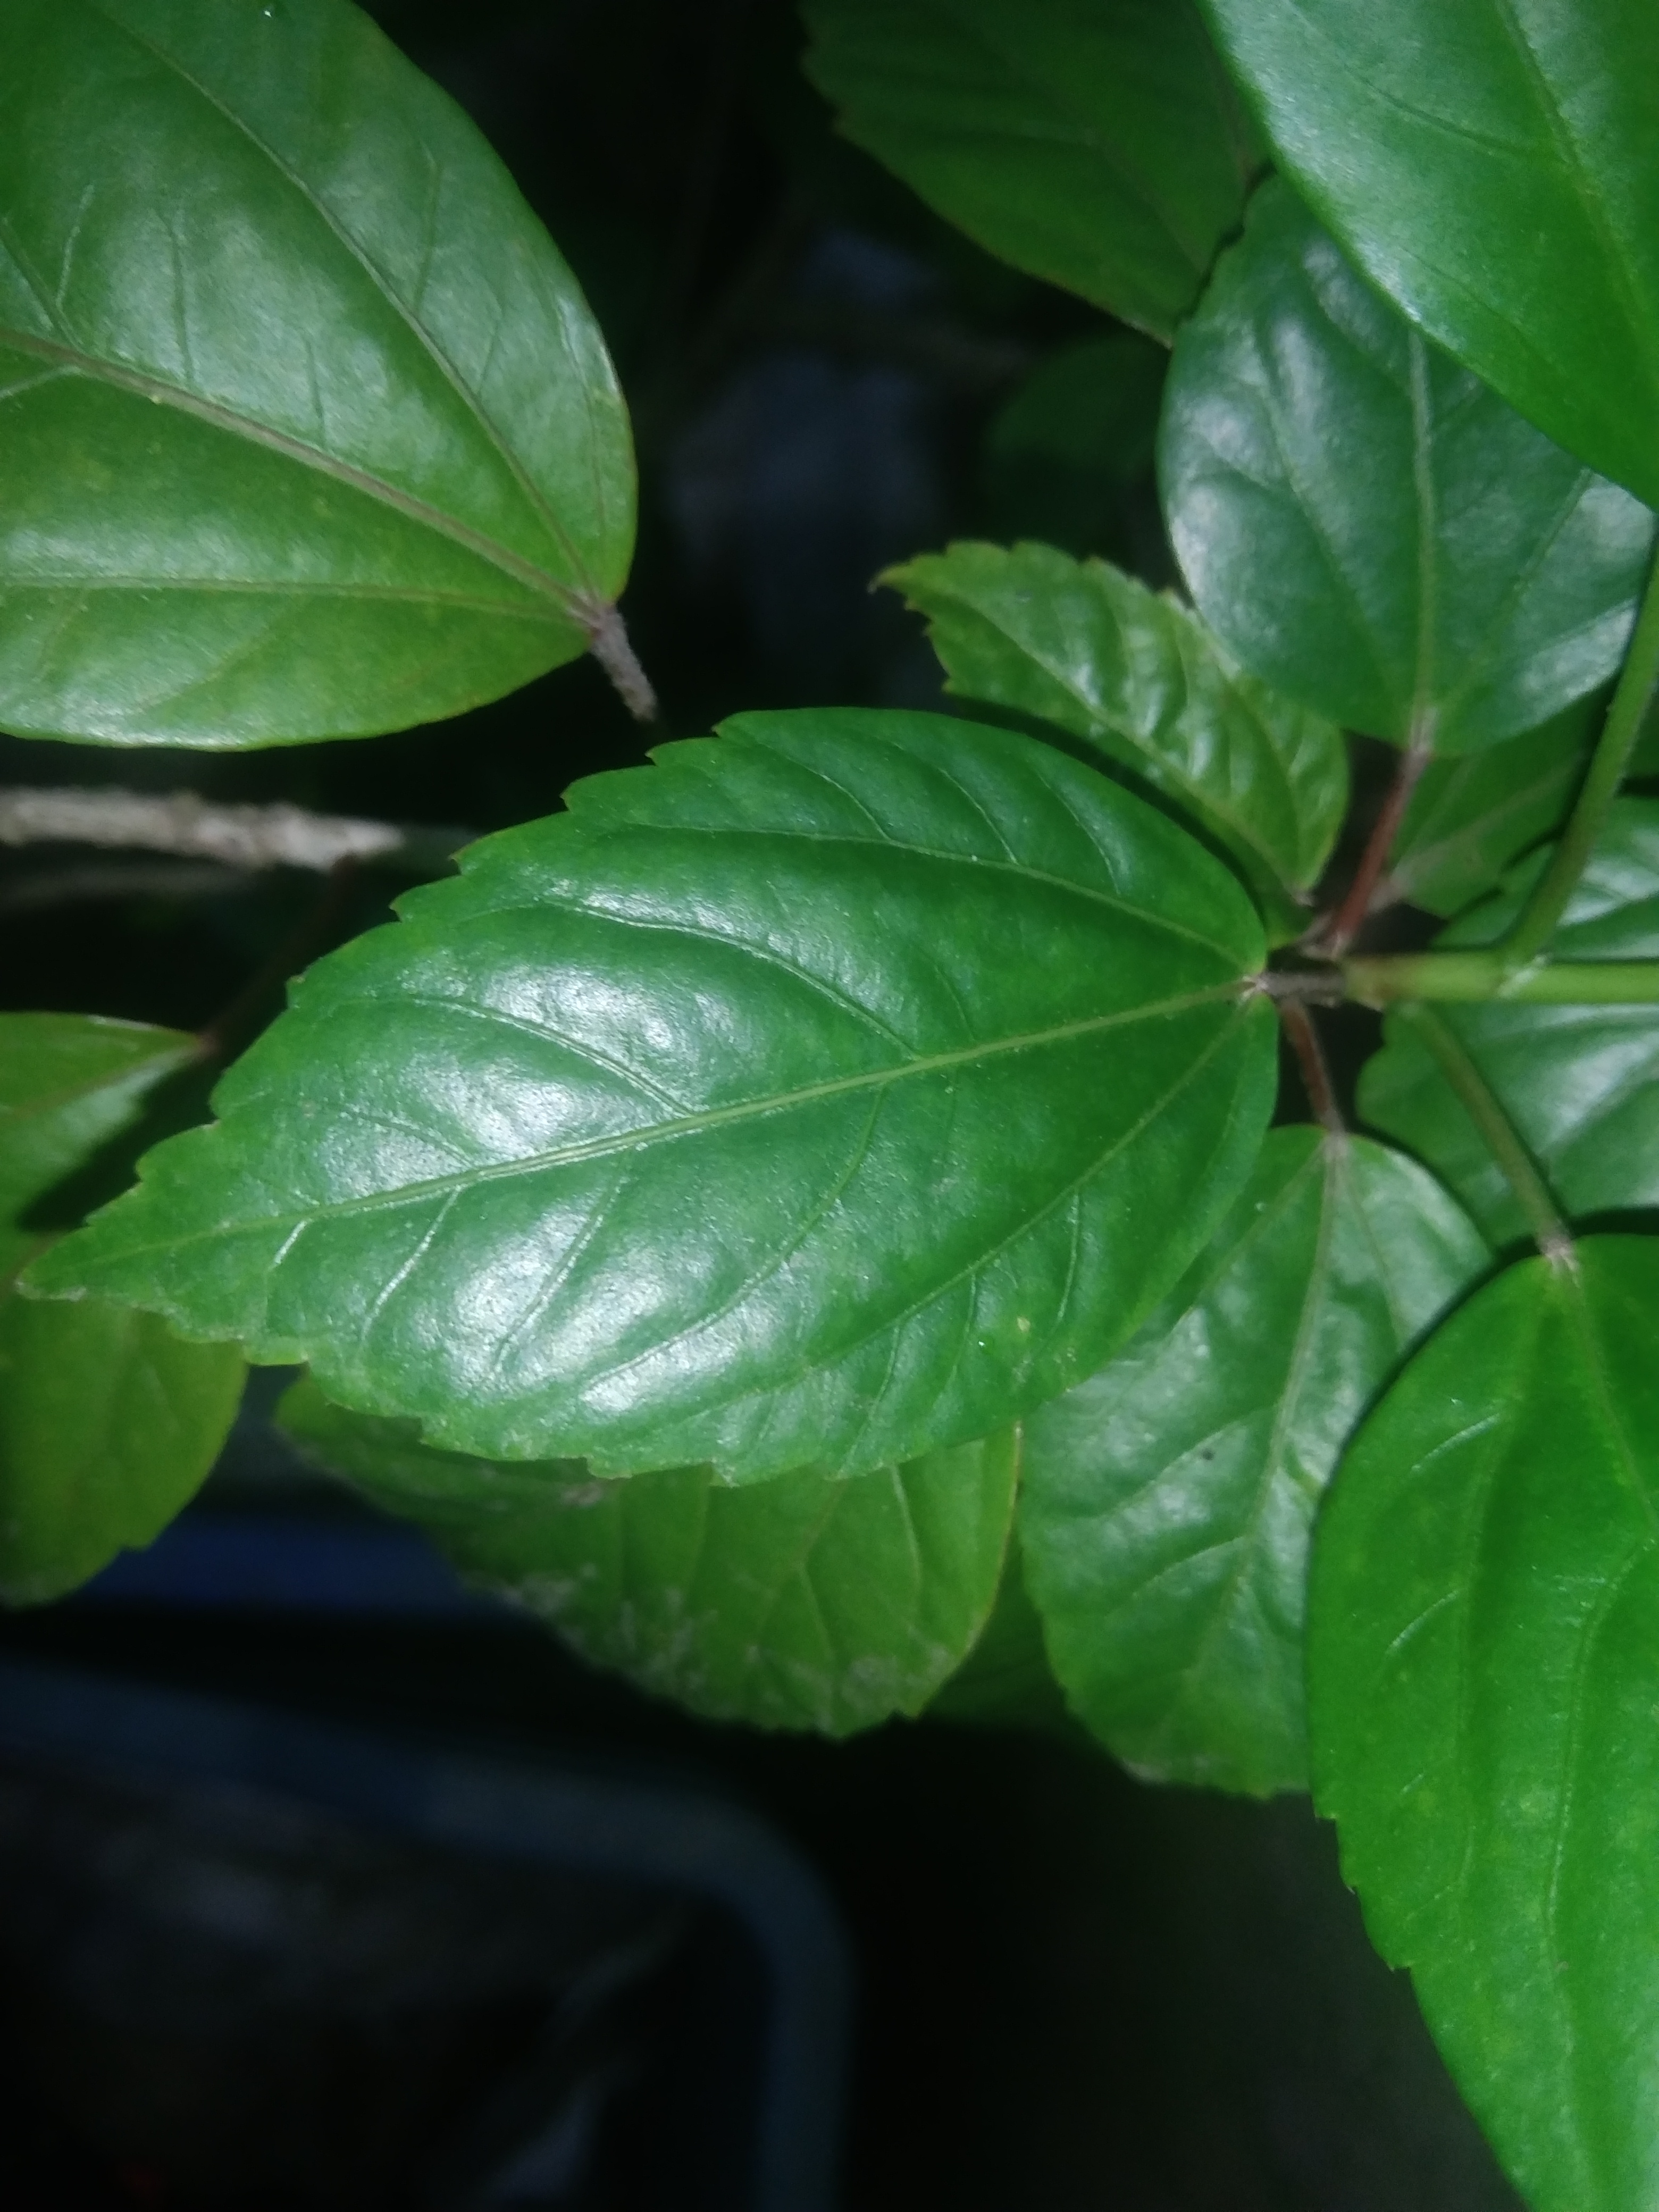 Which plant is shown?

hibiscus
